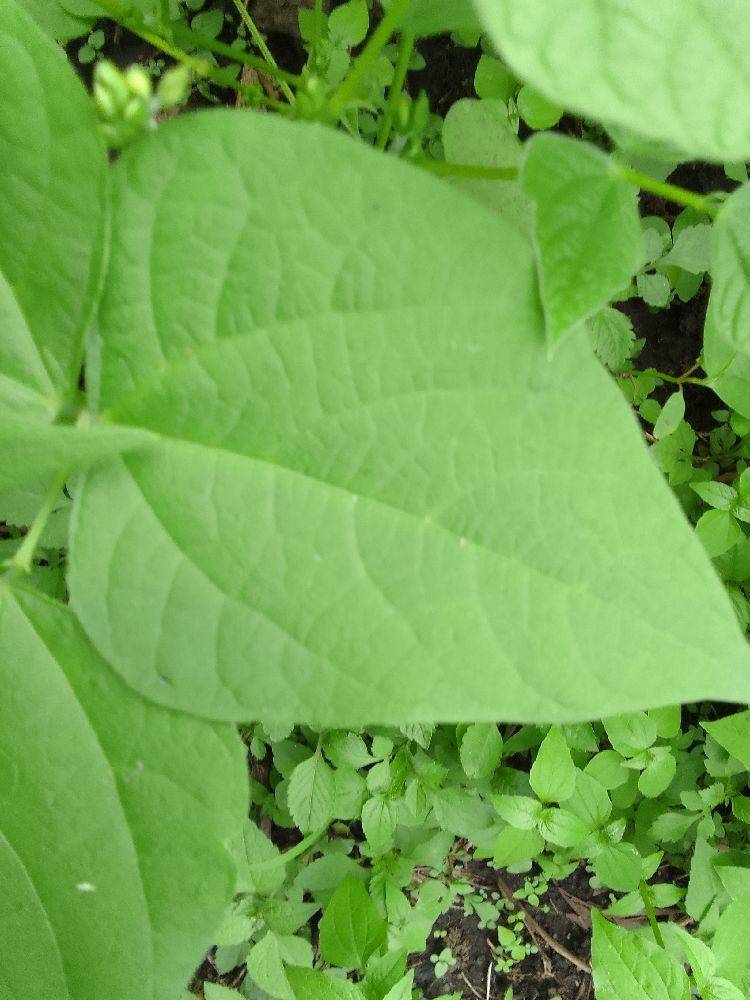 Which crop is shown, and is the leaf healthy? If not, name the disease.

common bean, healthy
